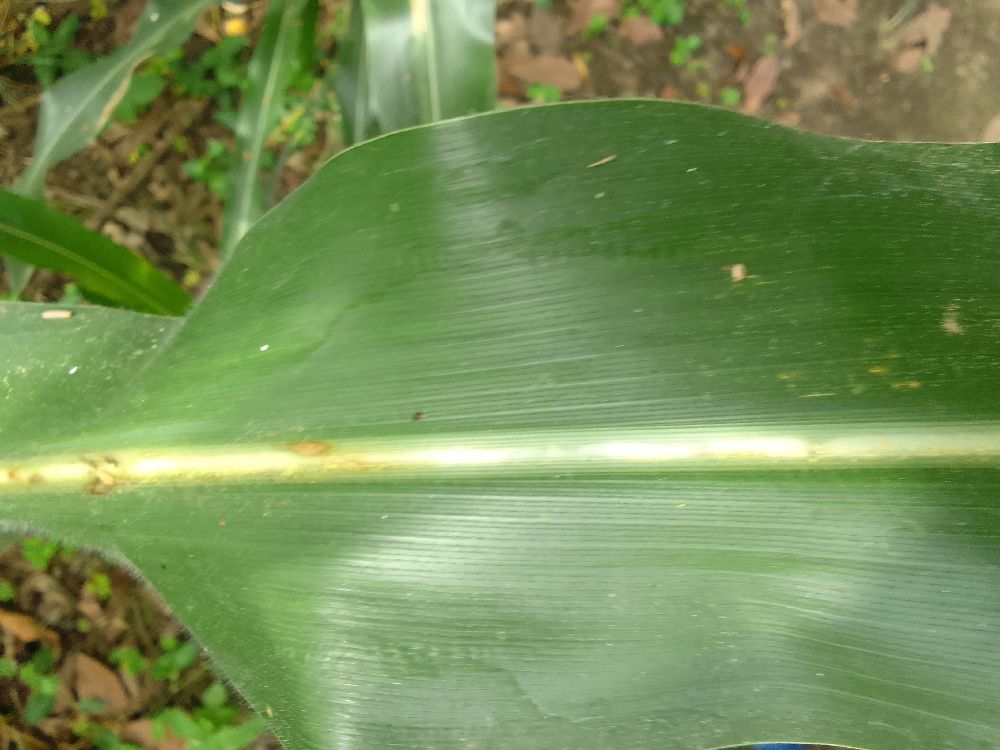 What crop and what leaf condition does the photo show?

maize, healthy
